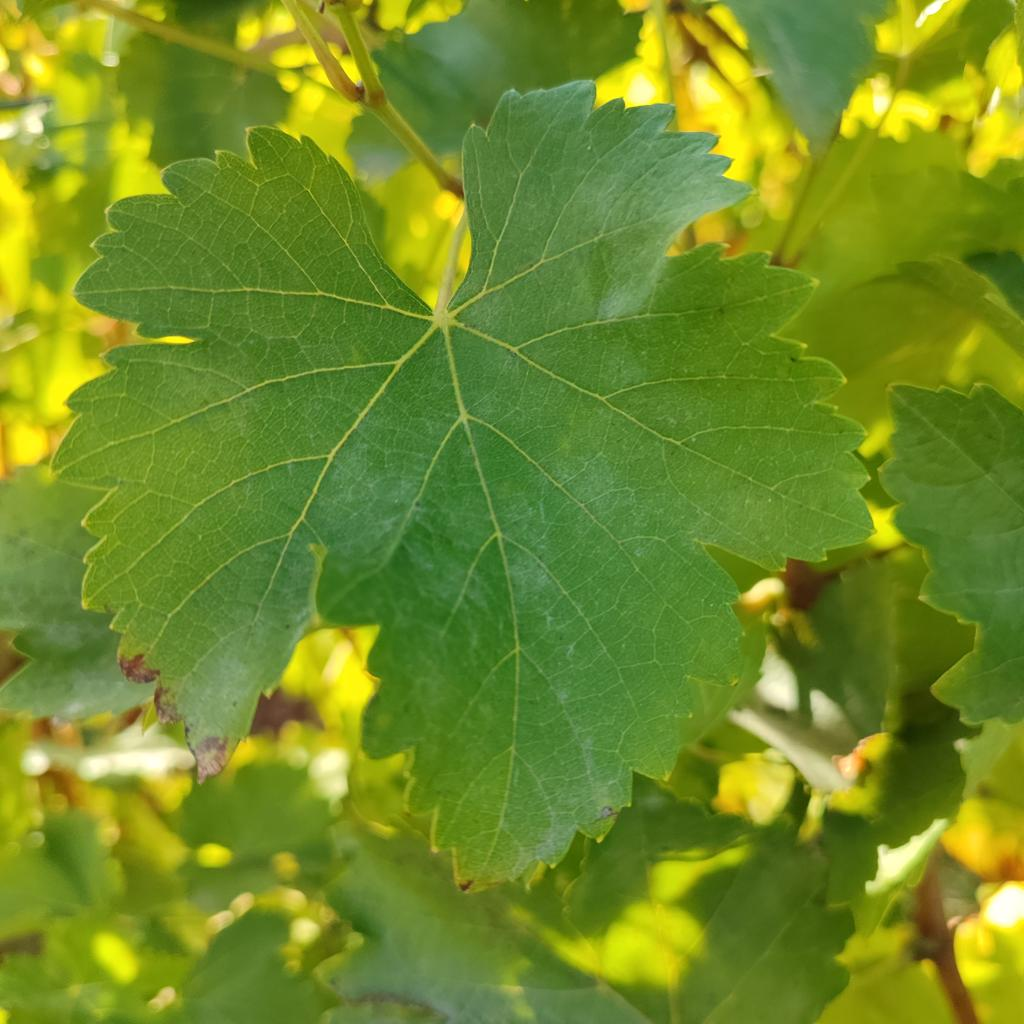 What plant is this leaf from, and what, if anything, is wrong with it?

grapevine, powdery mildew
